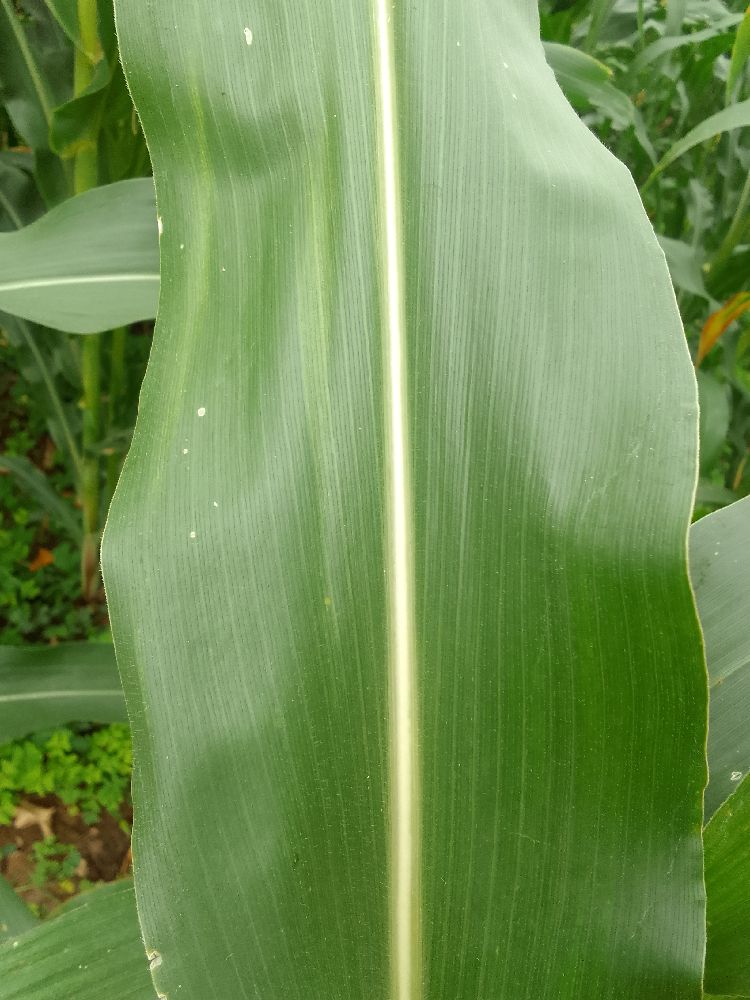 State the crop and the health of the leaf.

maize, healthy
